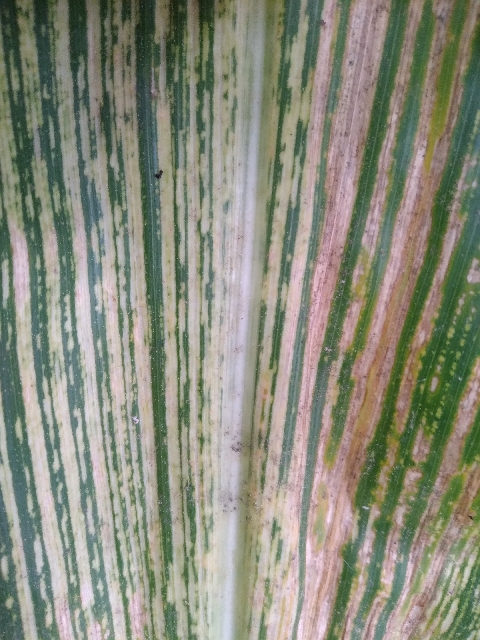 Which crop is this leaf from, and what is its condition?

maize, maize streak virus
